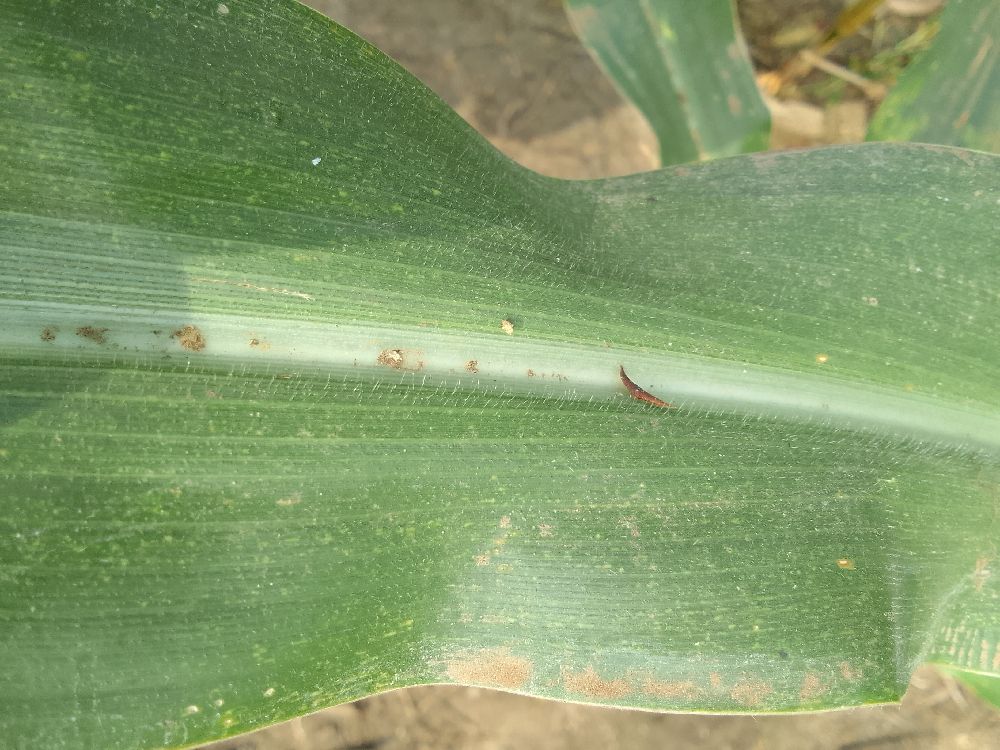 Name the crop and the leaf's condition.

maize, healthy
